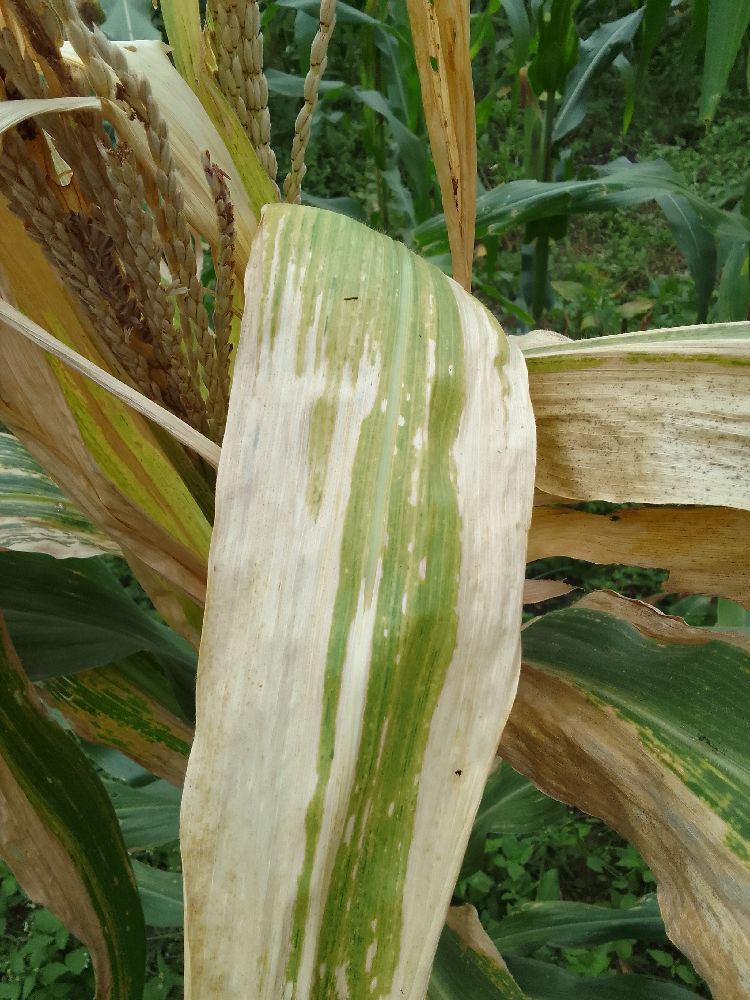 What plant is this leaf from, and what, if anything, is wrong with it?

maize, maize lethal necrosis
